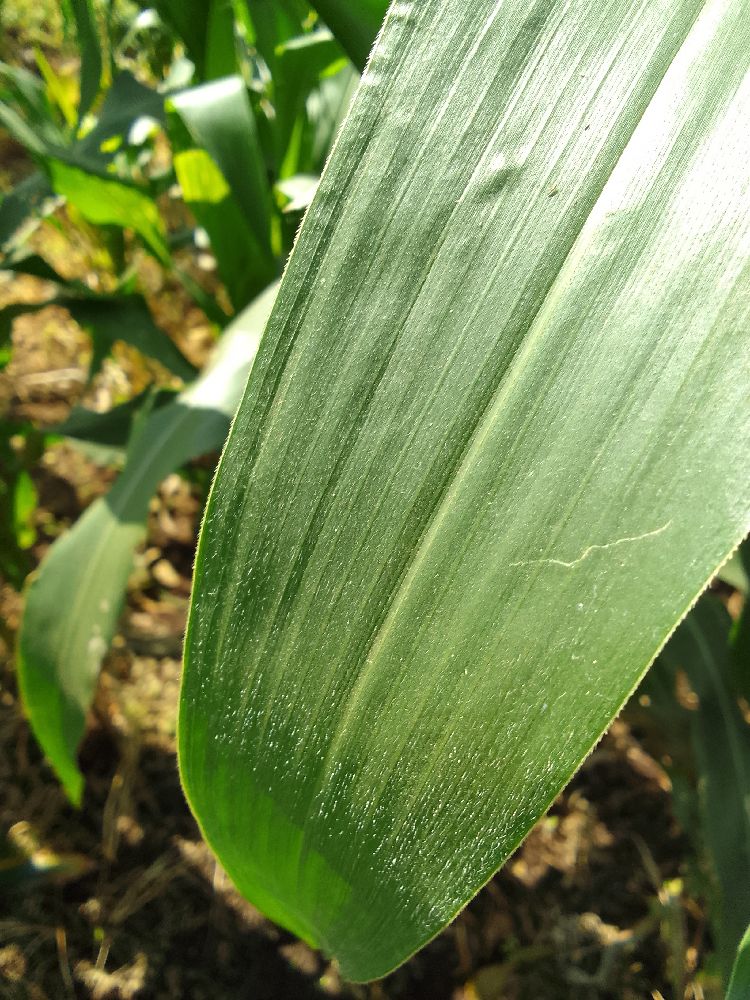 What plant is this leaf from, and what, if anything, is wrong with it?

maize, healthy
